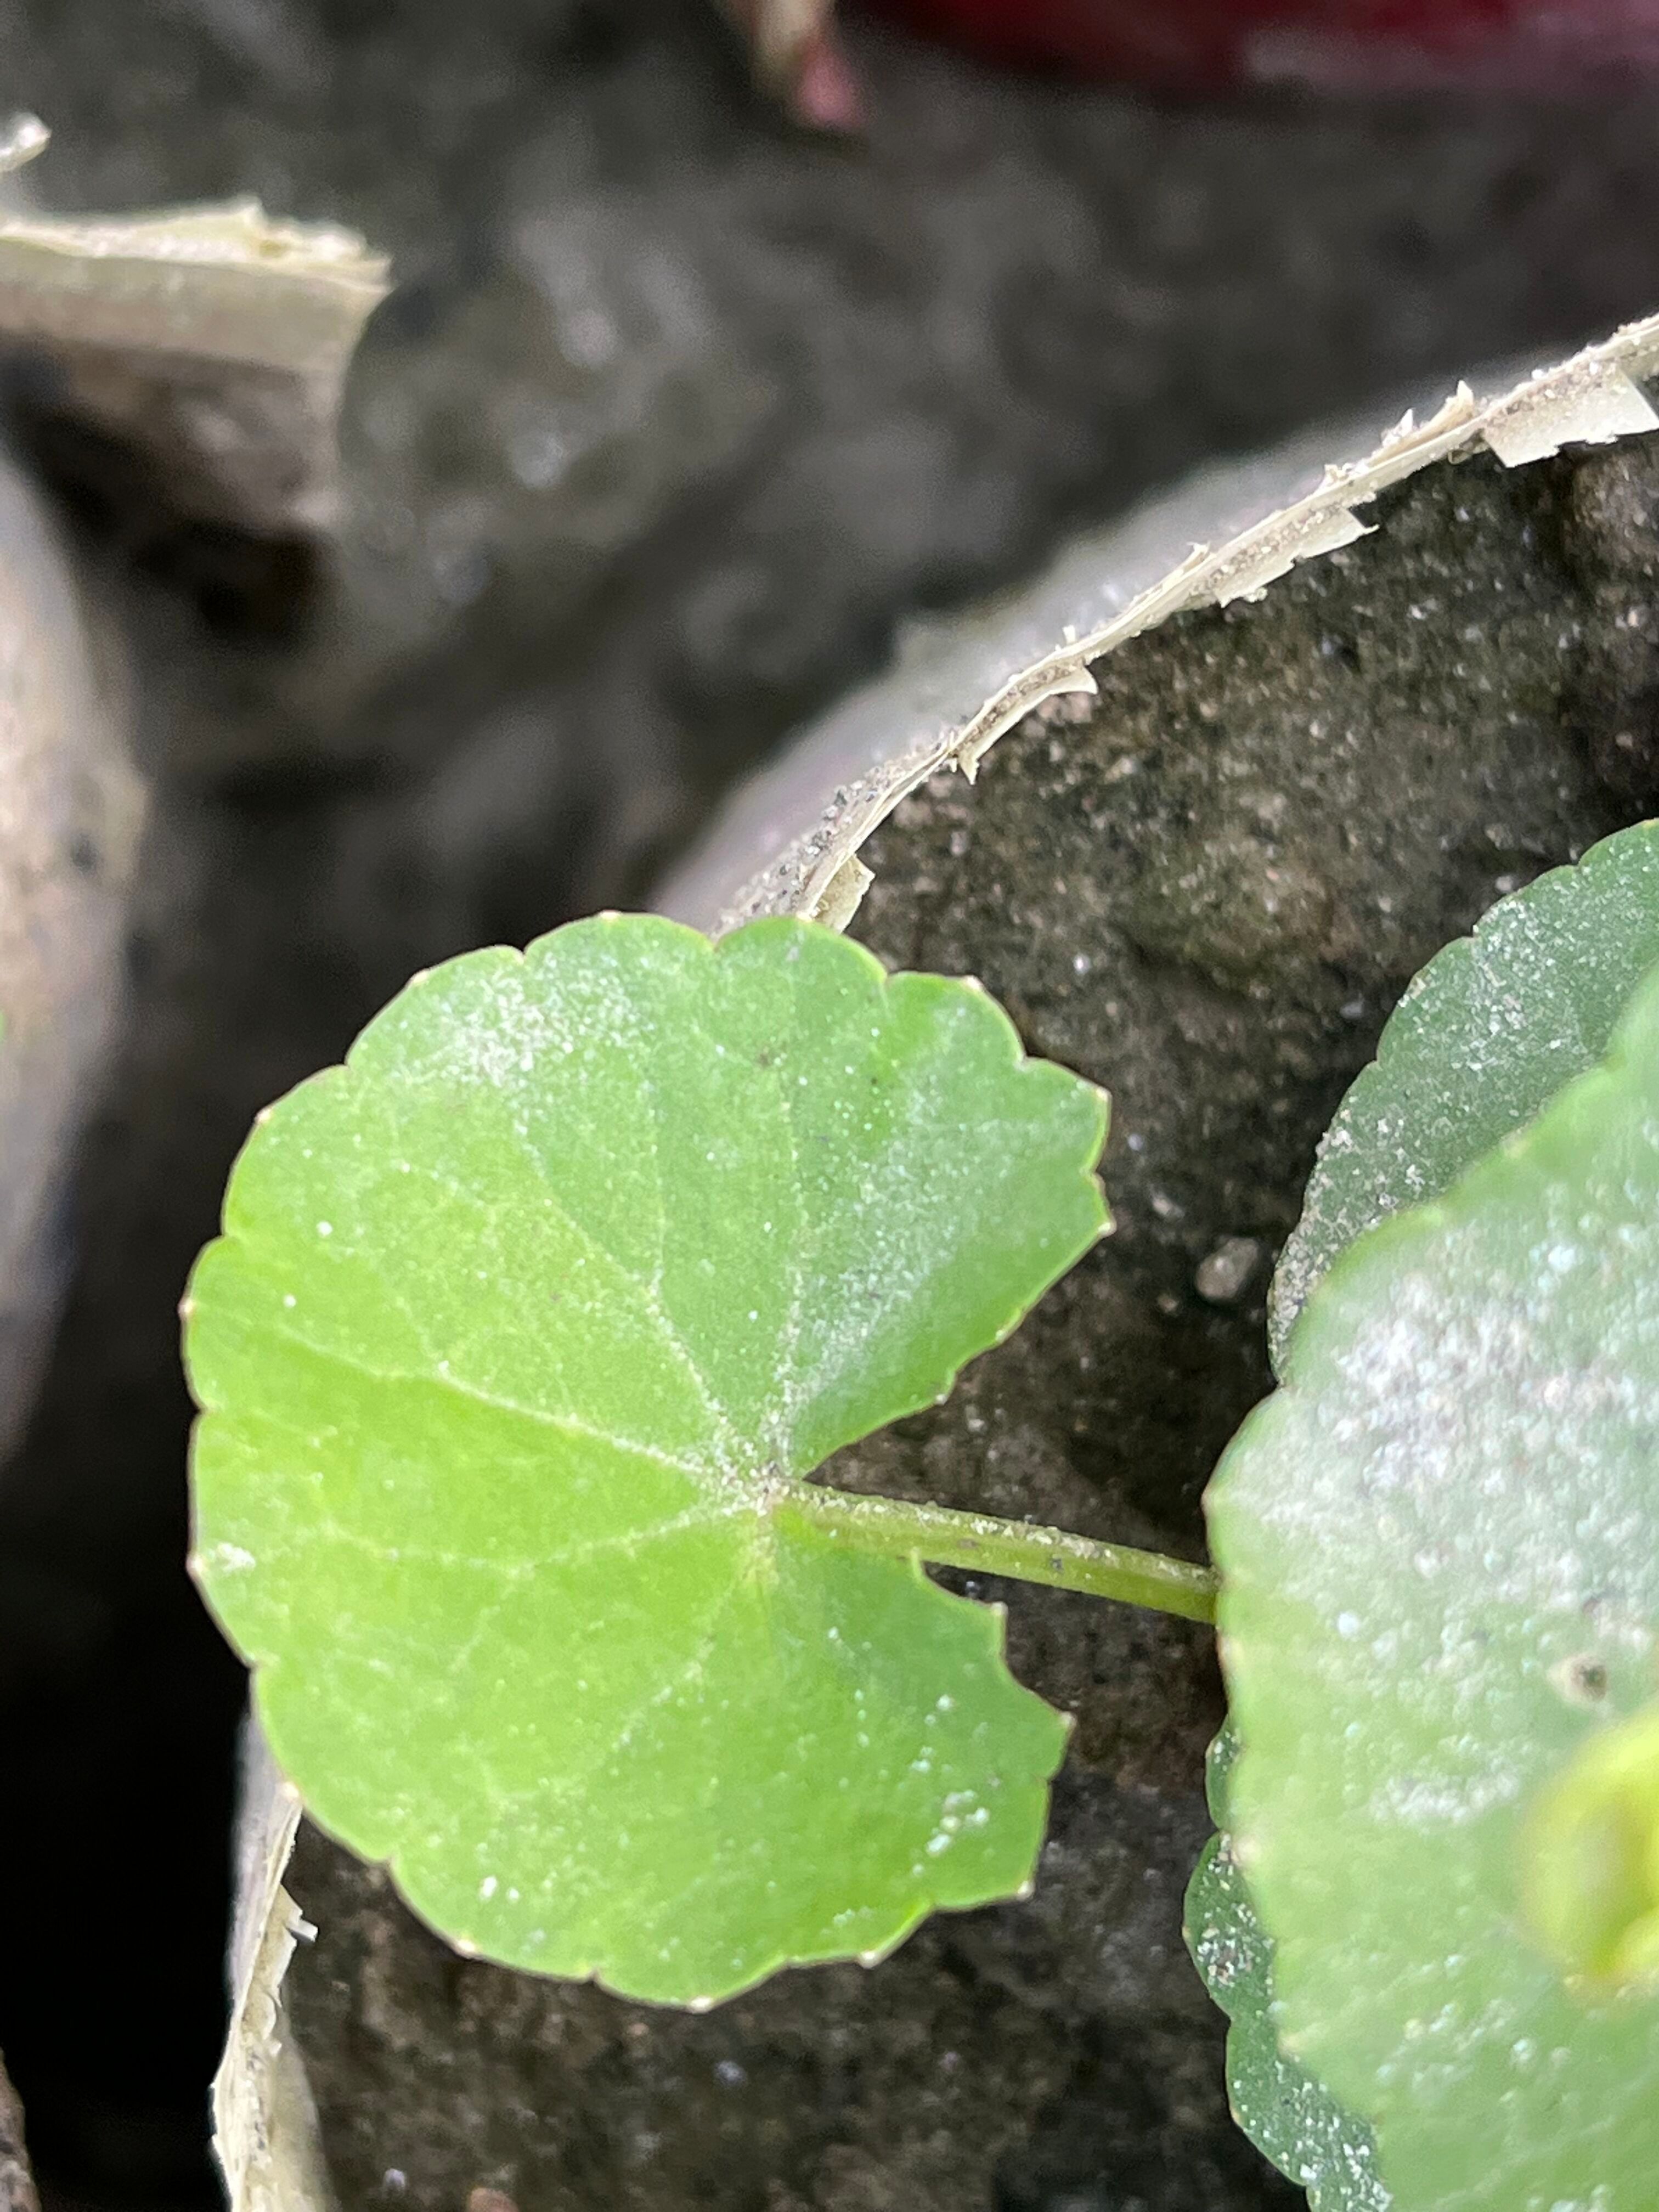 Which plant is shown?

thankuni
